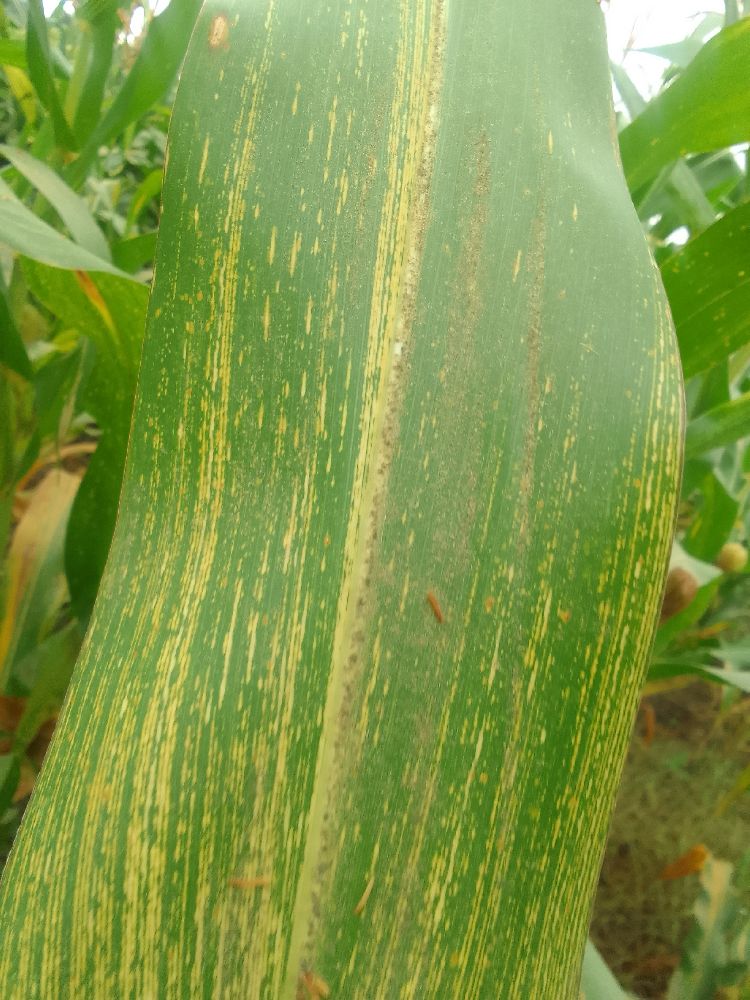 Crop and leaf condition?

maize, maize streak virus
